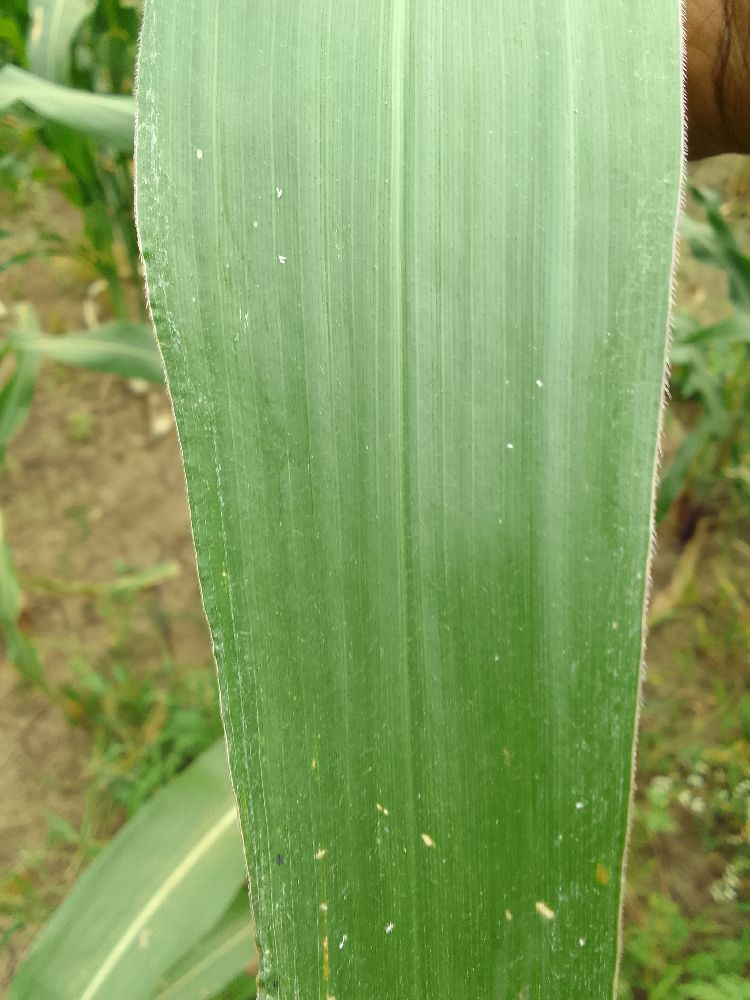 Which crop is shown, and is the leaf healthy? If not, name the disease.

maize, healthy
